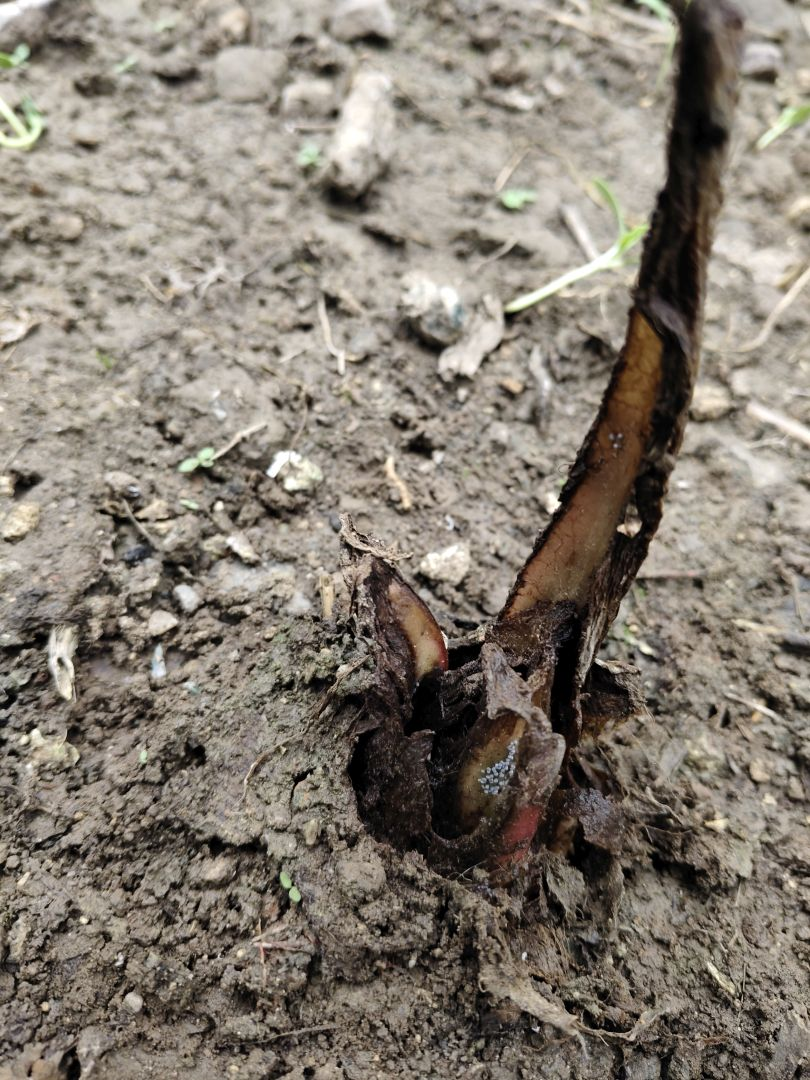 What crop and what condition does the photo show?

taro, root rot
